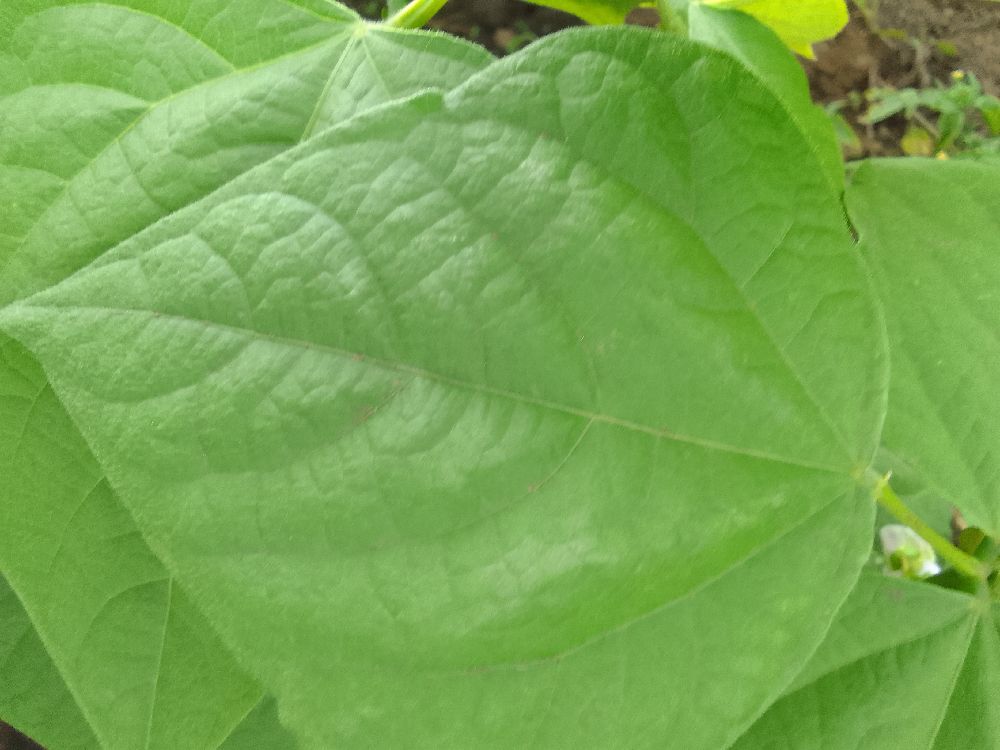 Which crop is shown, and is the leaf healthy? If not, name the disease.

common bean, healthy
